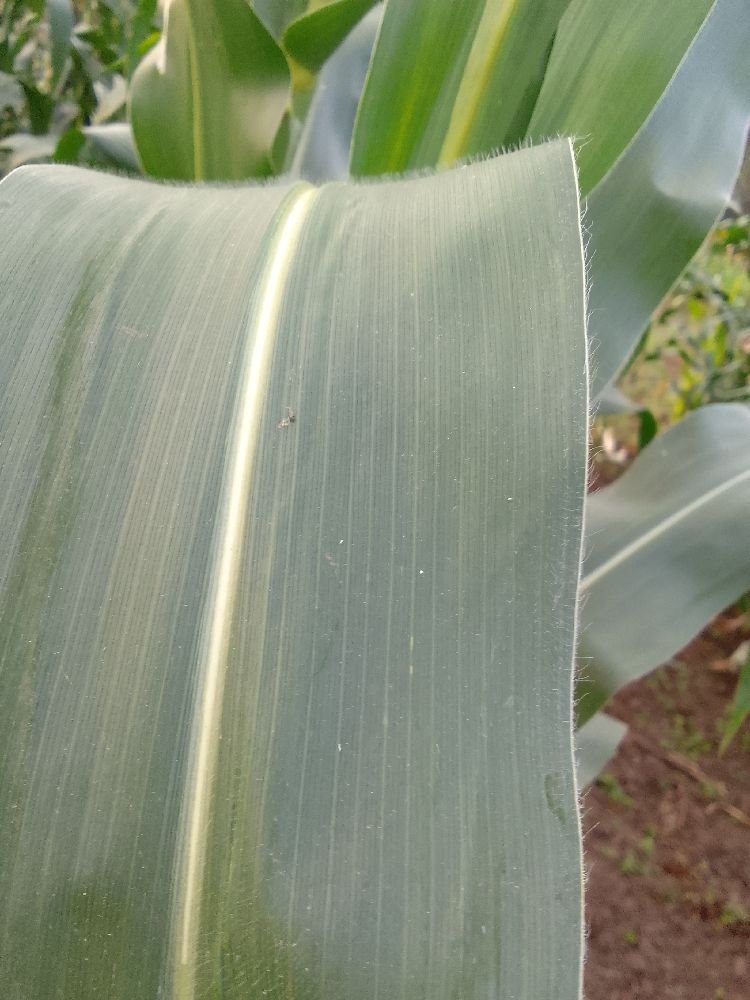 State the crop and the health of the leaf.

maize, healthy
